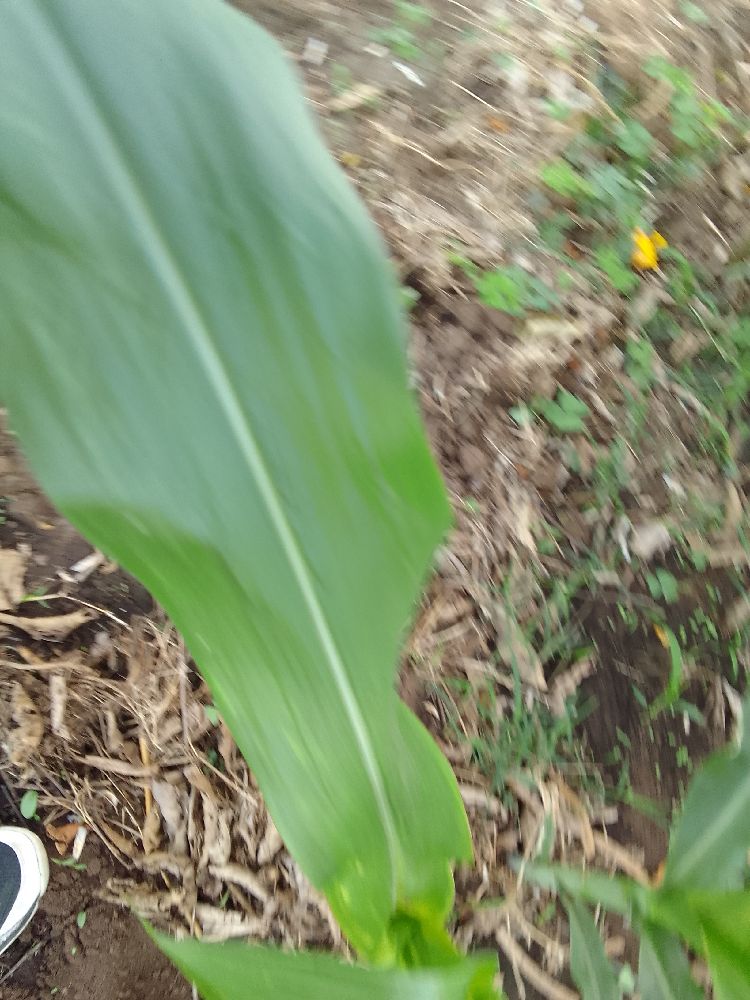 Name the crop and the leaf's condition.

maize, healthy
